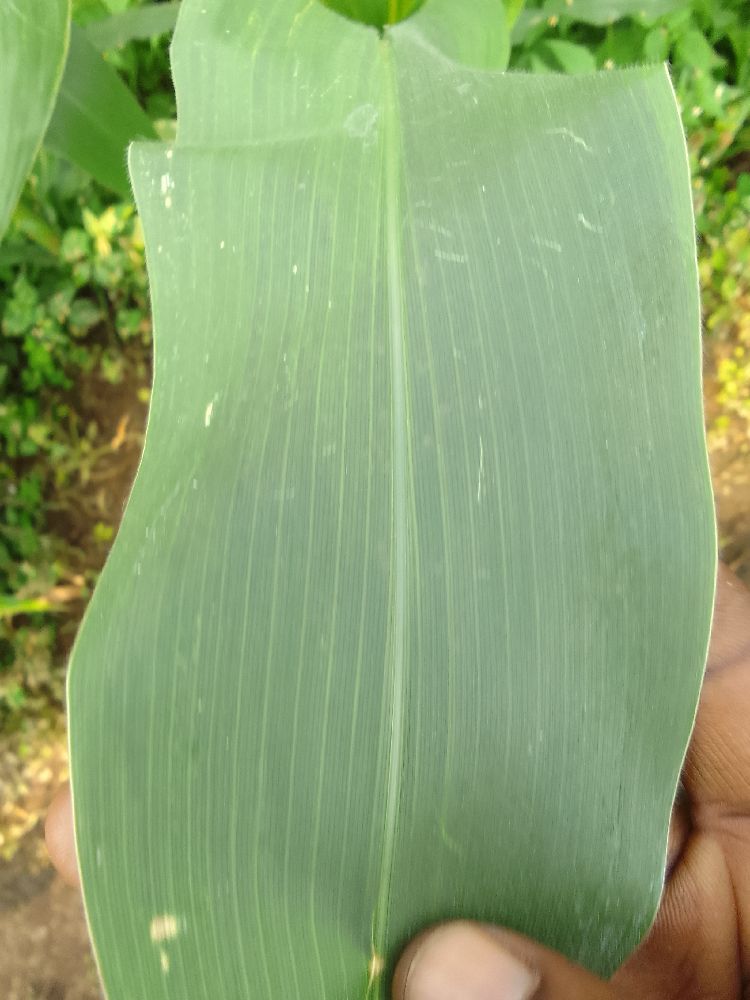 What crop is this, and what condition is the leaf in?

maize, healthy
